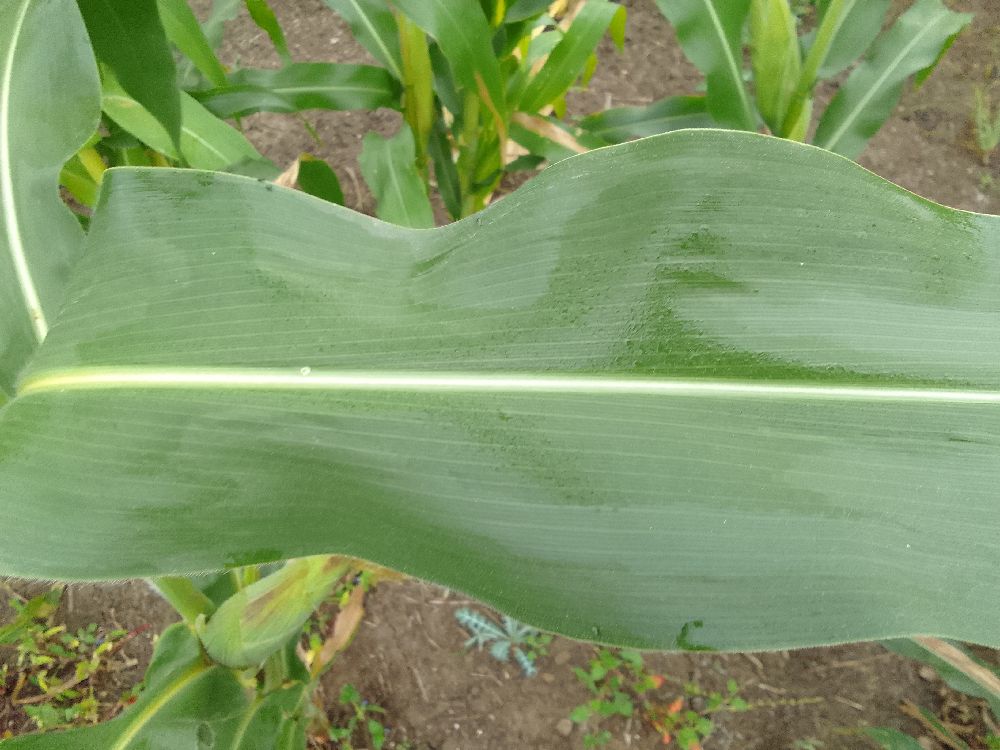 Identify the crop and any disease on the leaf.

maize, healthy
